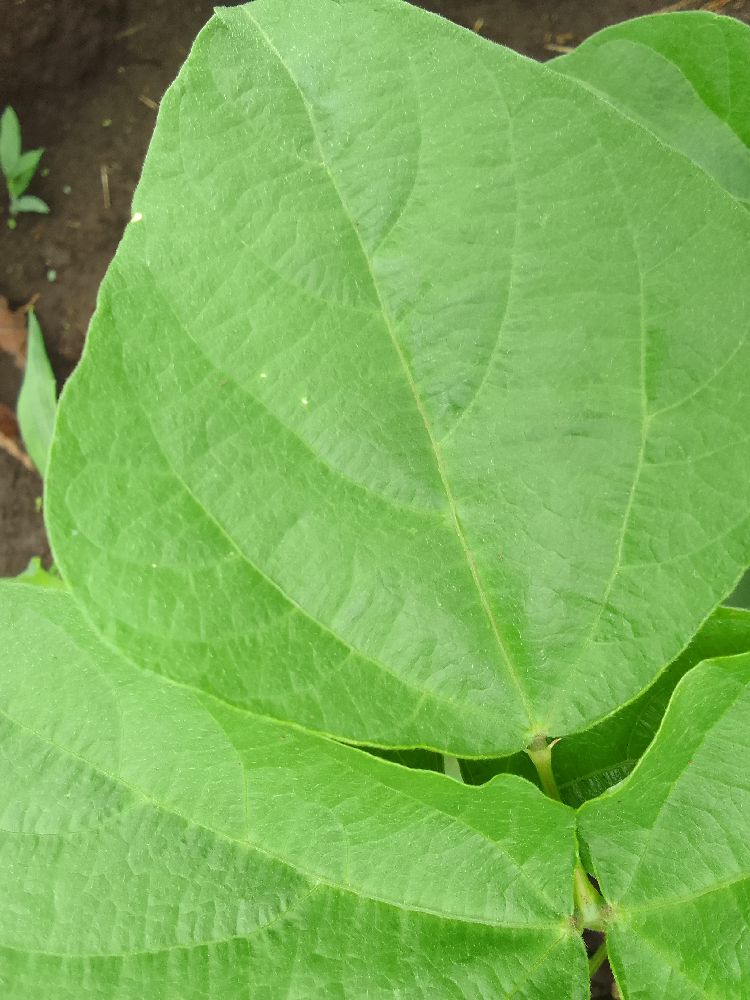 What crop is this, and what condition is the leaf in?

common bean, healthy
